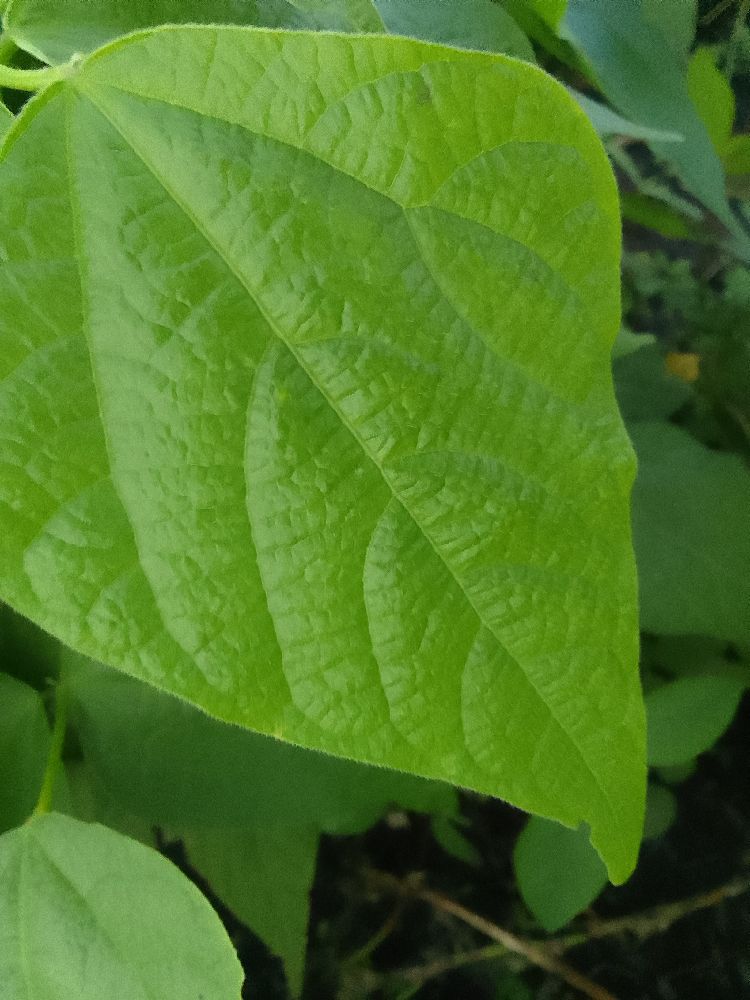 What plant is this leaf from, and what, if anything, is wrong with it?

common bean, healthy
